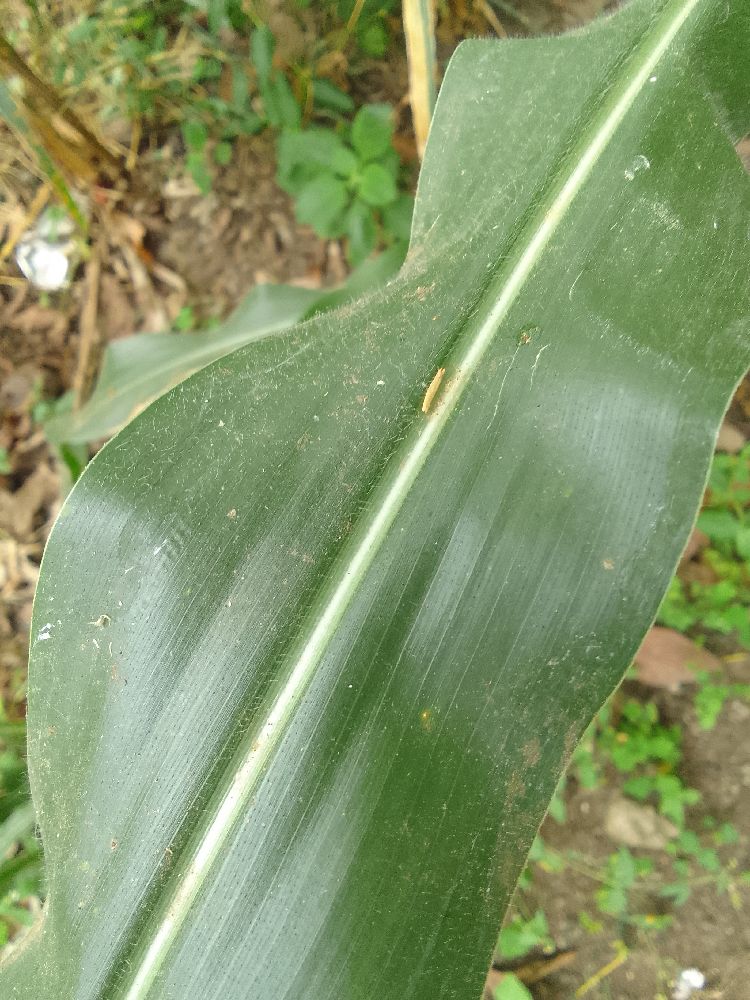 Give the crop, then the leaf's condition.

maize, healthy
